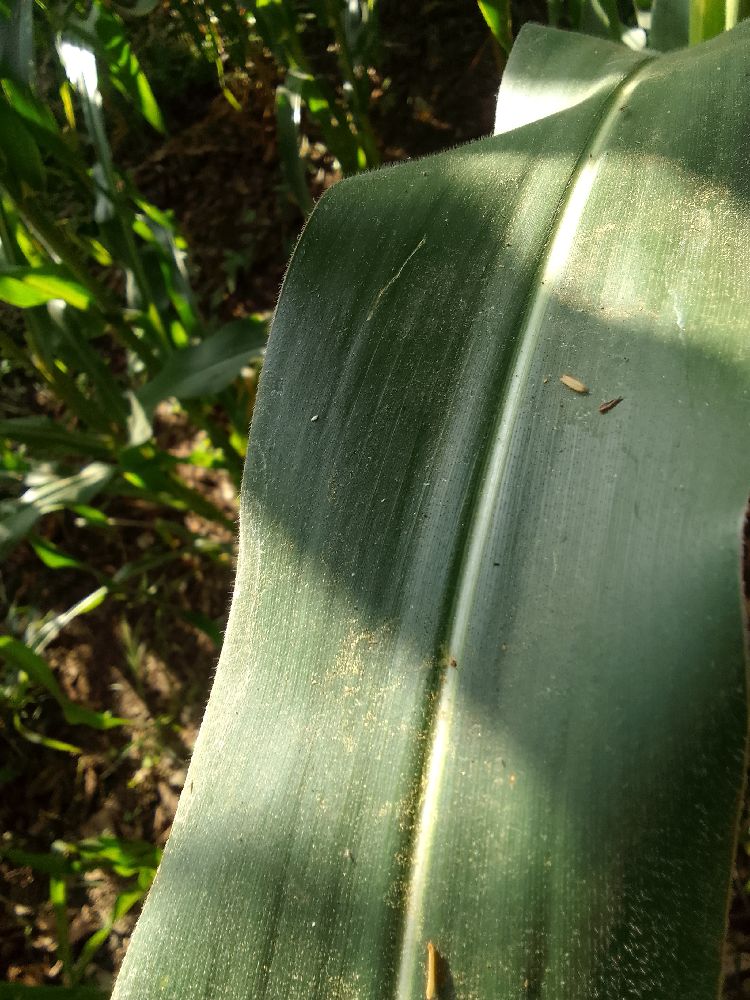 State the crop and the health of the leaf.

maize, healthy
